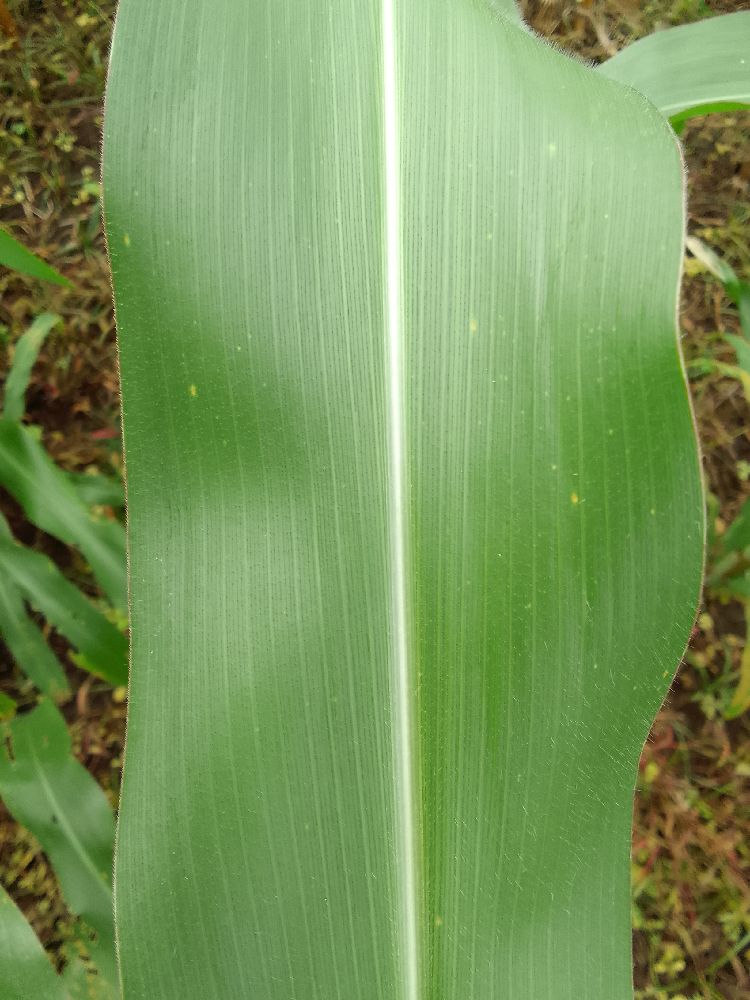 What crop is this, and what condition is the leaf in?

maize, healthy
